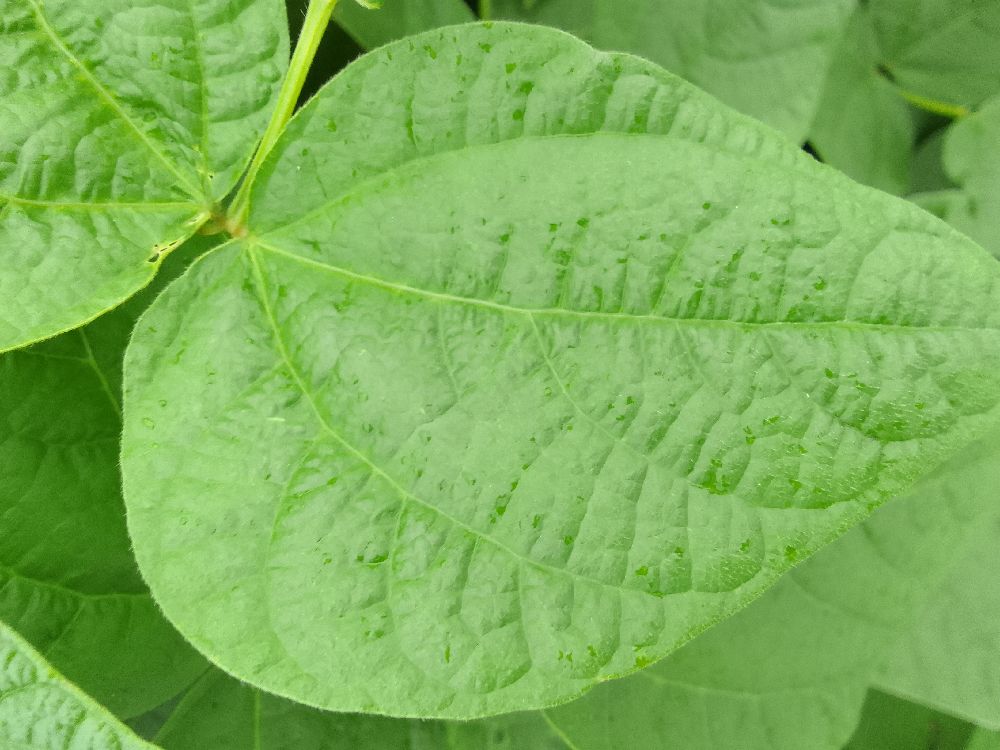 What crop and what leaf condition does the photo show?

common bean, healthy
